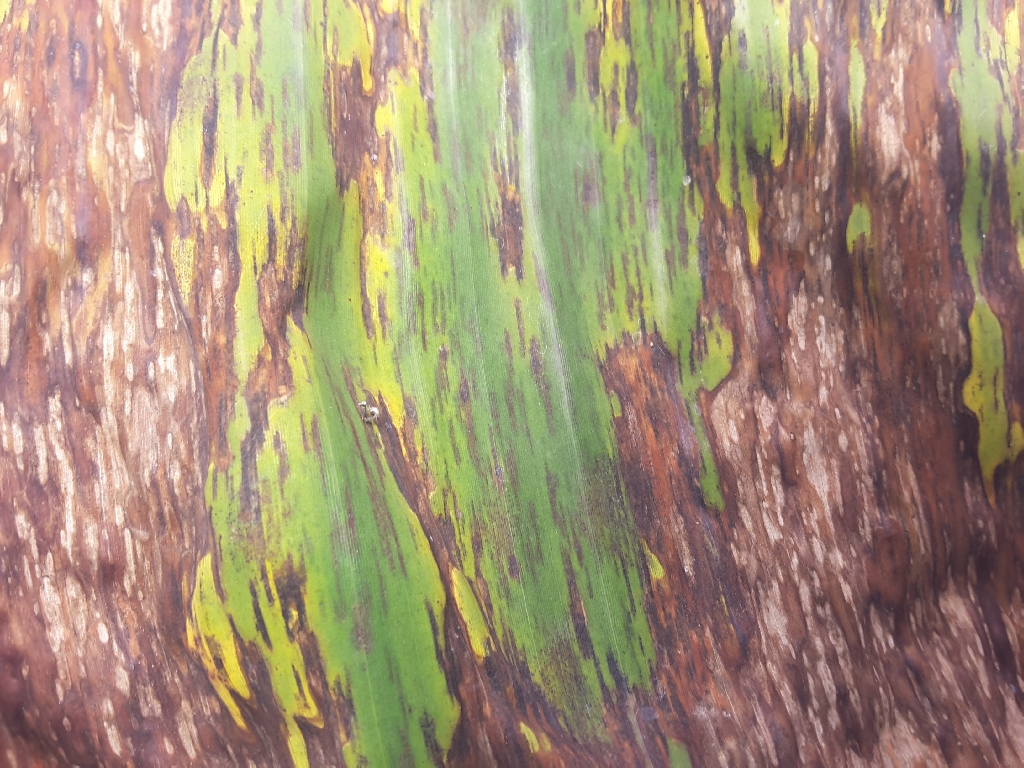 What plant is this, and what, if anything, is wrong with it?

banana, black sigatoka
